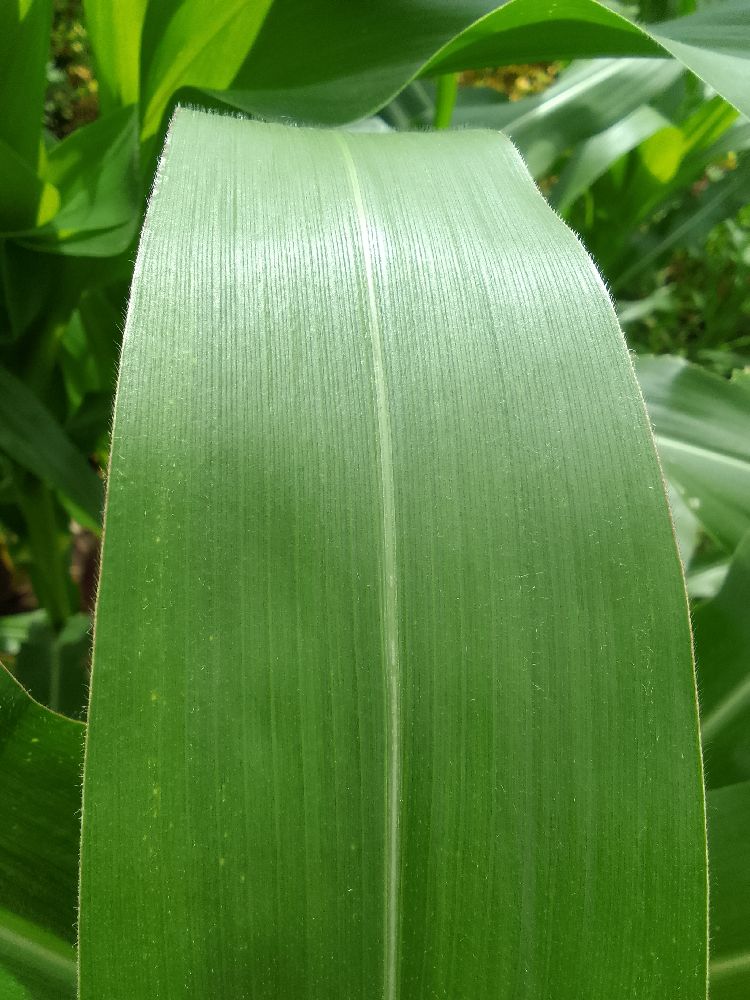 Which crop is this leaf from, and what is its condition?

maize, healthy
